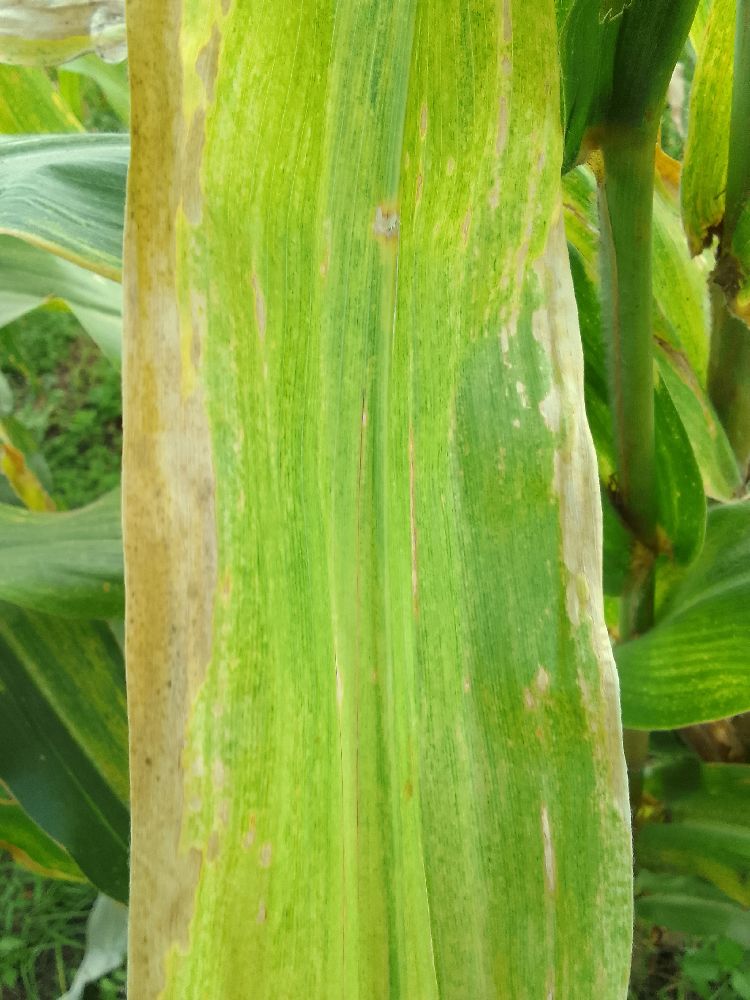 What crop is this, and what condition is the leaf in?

maize, maize lethal necrosis
